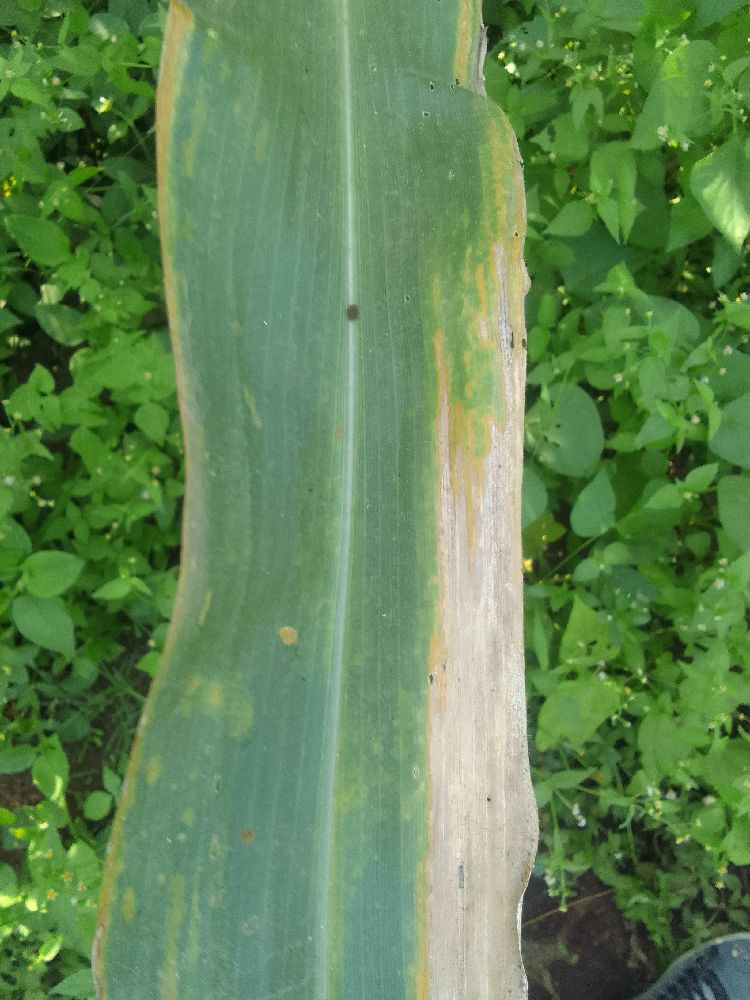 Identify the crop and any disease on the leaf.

maize, maize lethal necrosis
